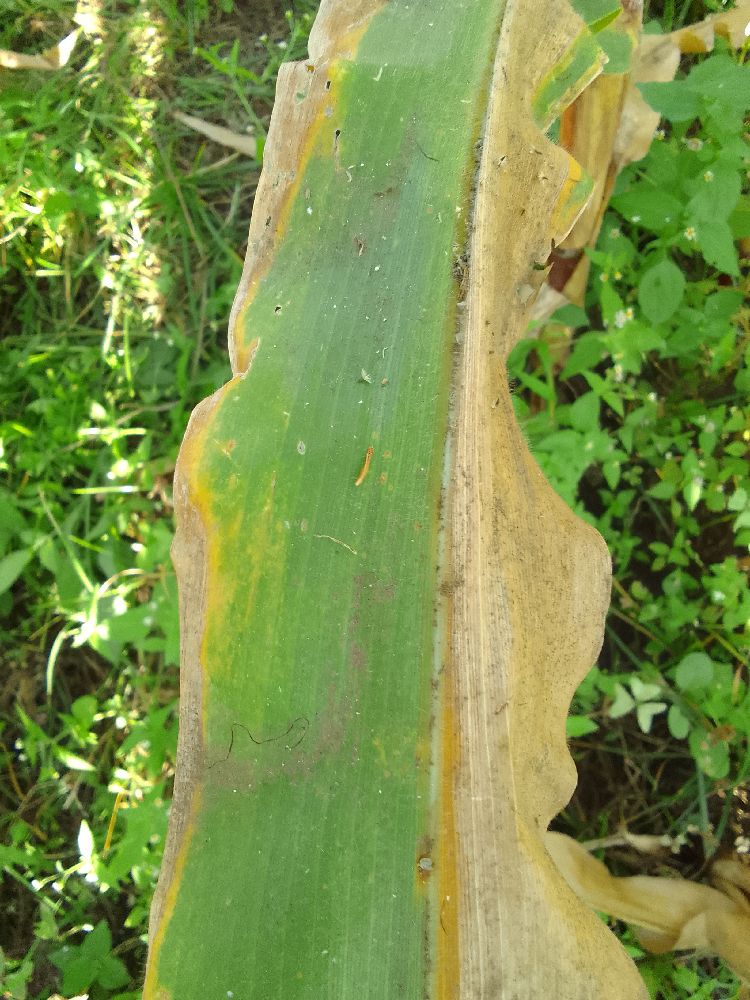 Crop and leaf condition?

maize, maize lethal necrosis
